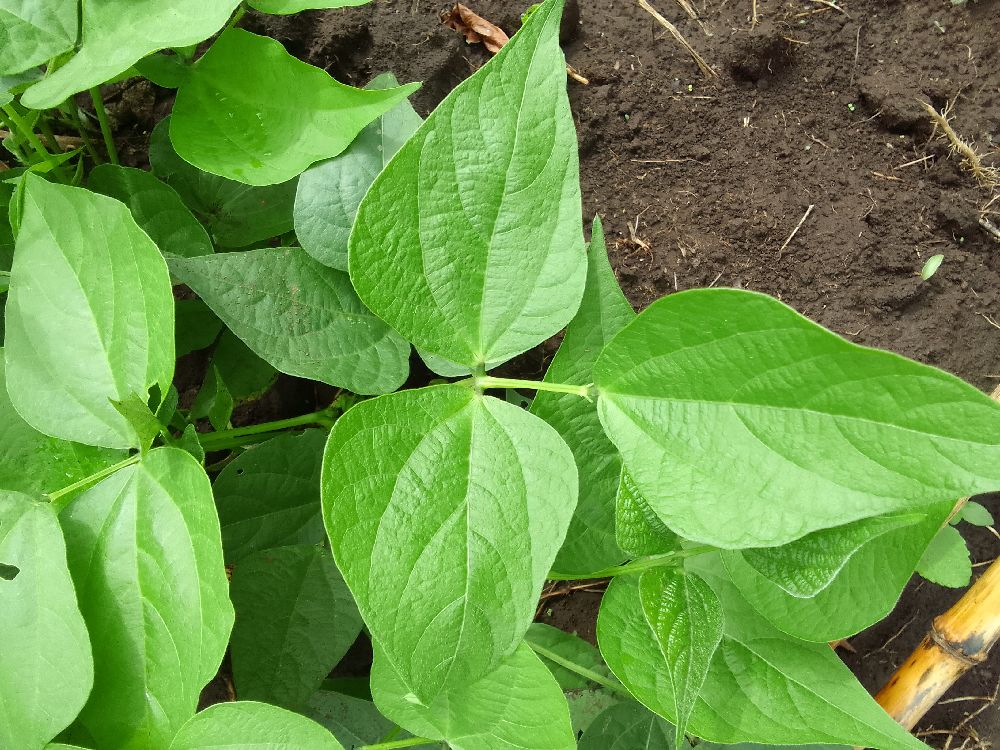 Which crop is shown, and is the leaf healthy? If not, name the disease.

common bean, healthy
